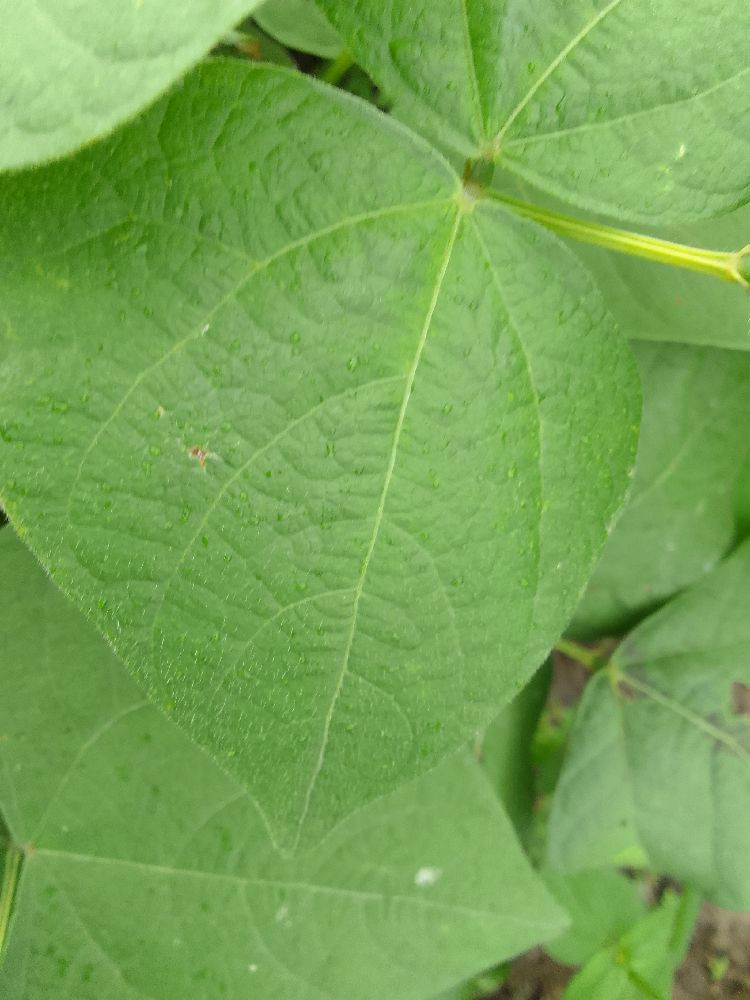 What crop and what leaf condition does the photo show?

common bean, healthy
